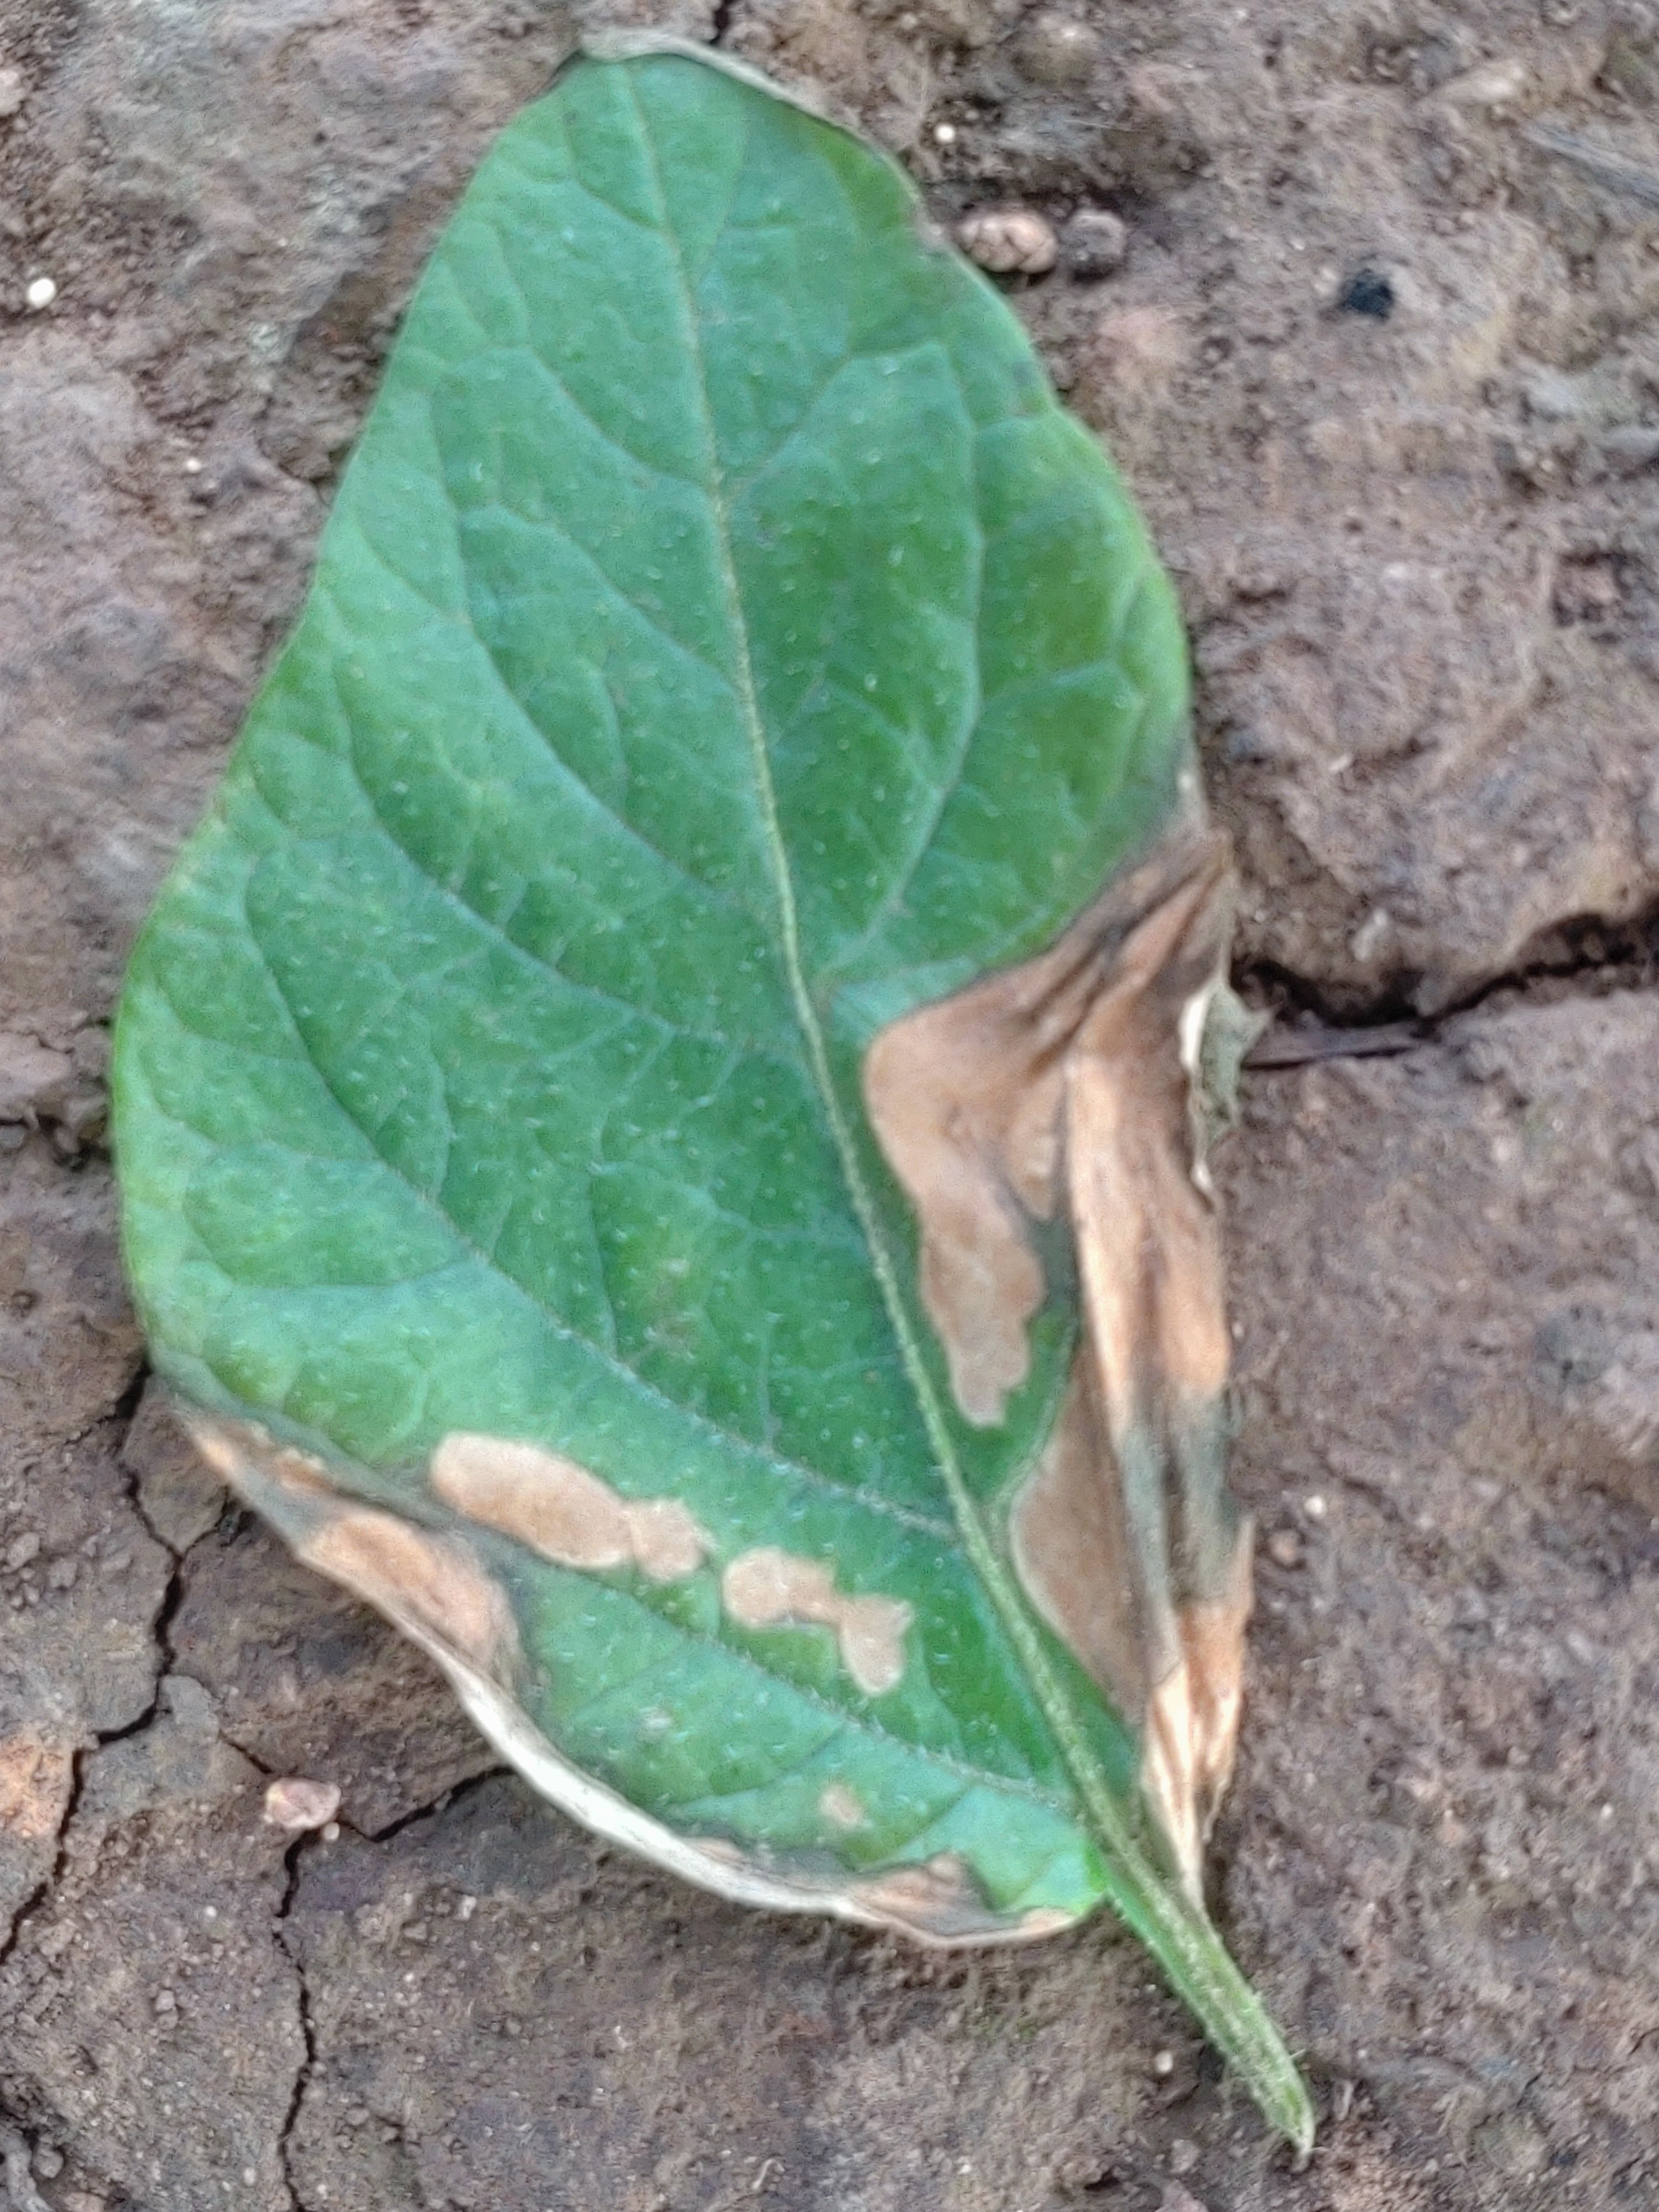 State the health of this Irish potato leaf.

early blight
